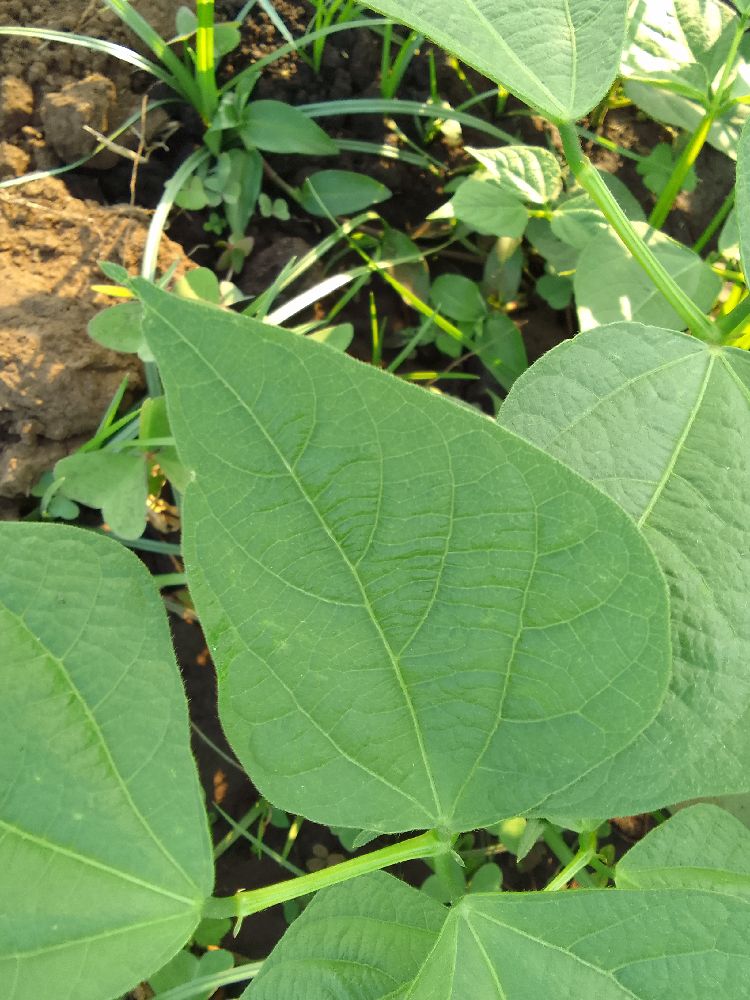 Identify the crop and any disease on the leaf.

common bean, healthy
